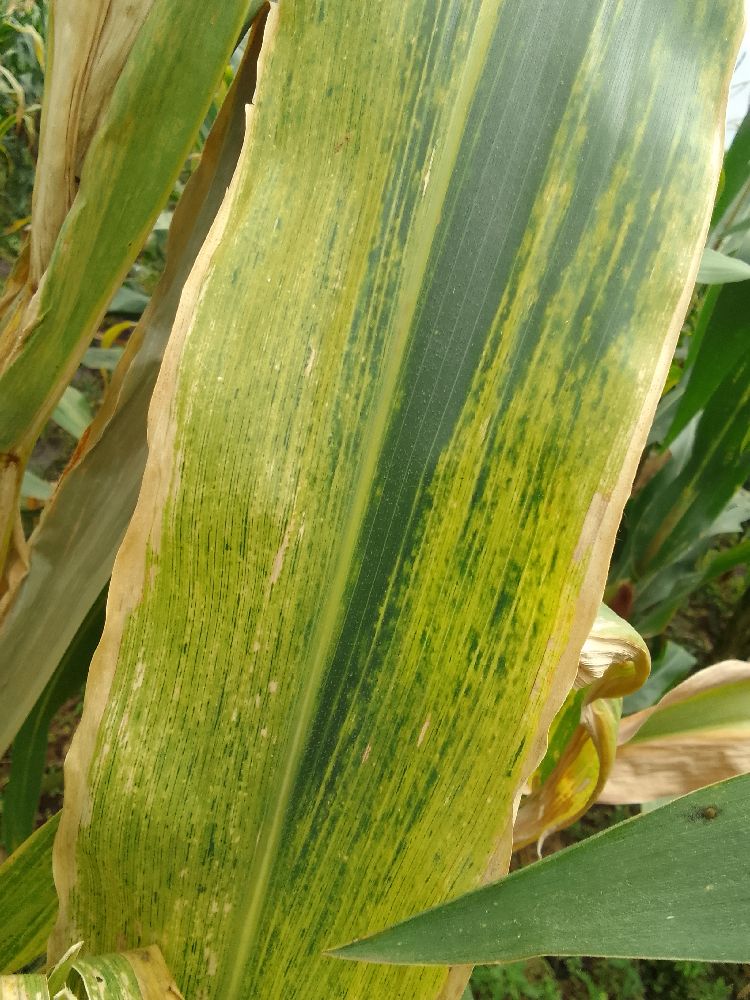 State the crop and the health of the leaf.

maize, maize lethal necrosis
